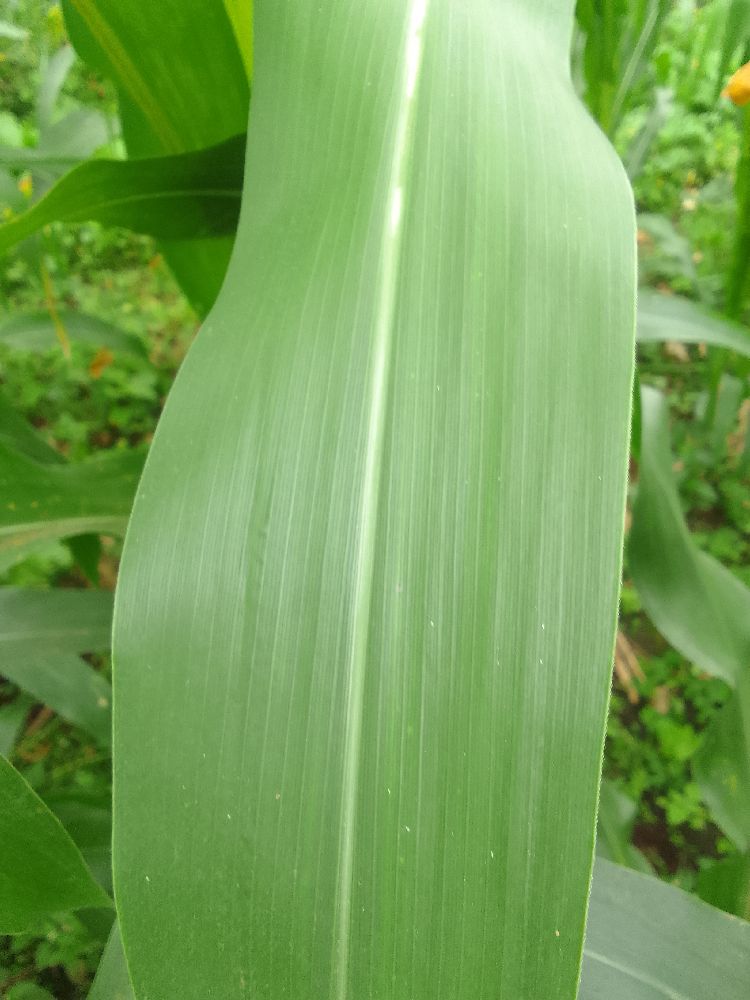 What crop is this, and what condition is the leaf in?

maize, healthy
